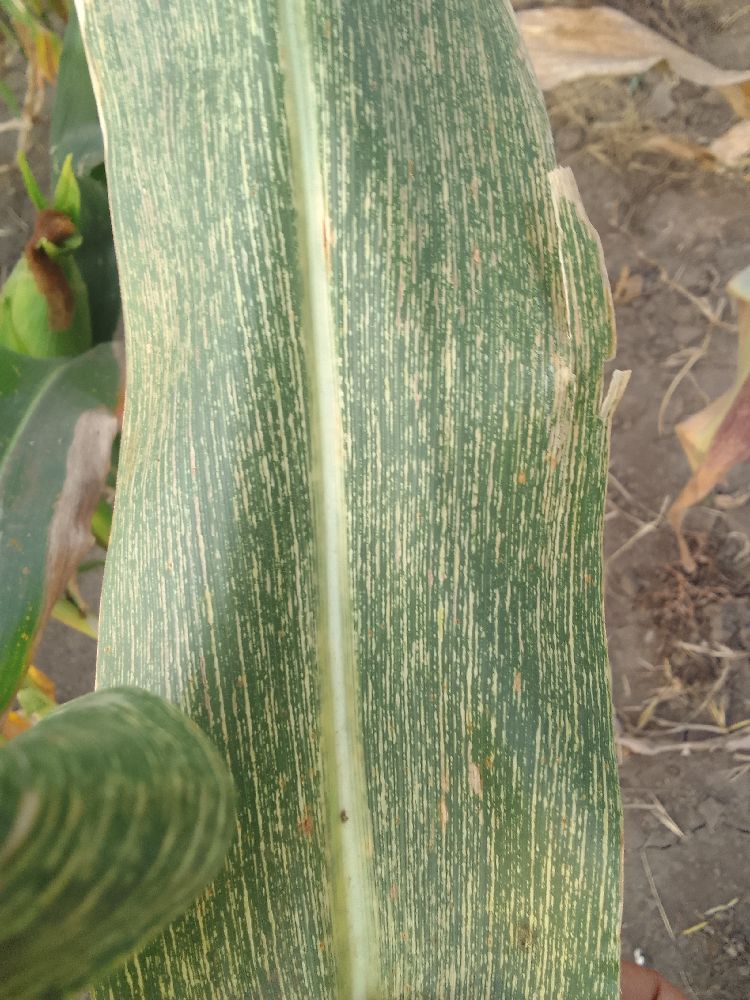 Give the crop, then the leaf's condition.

maize, maize streak virus
